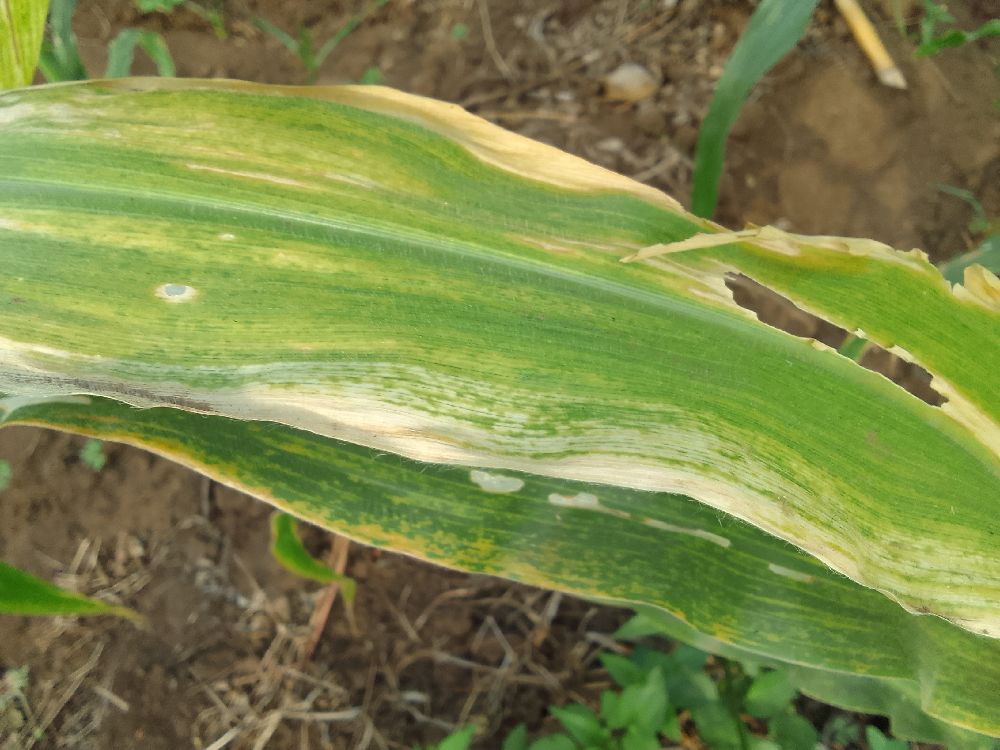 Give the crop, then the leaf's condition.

maize, maize lethal necrosis
